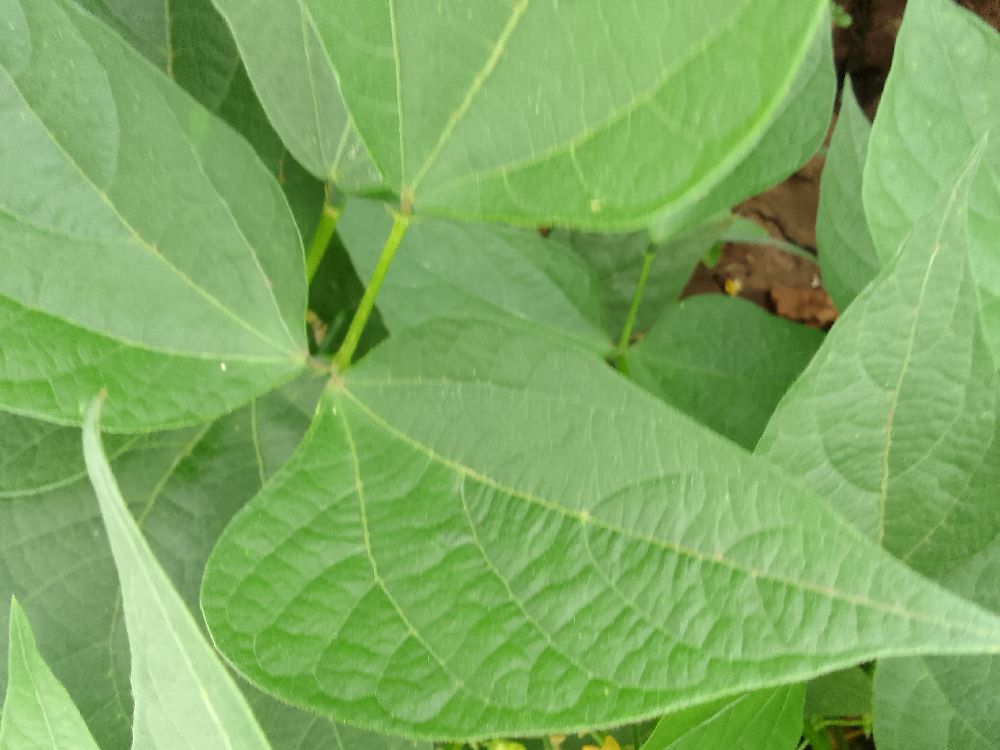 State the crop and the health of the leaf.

common bean, healthy
